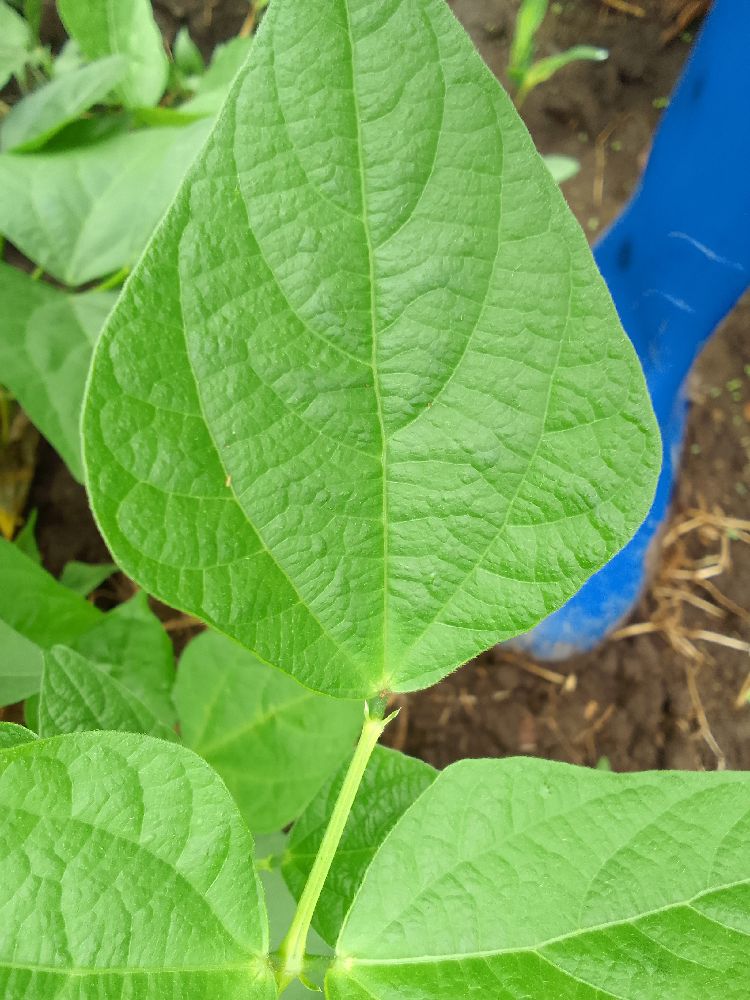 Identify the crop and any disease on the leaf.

common bean, healthy
